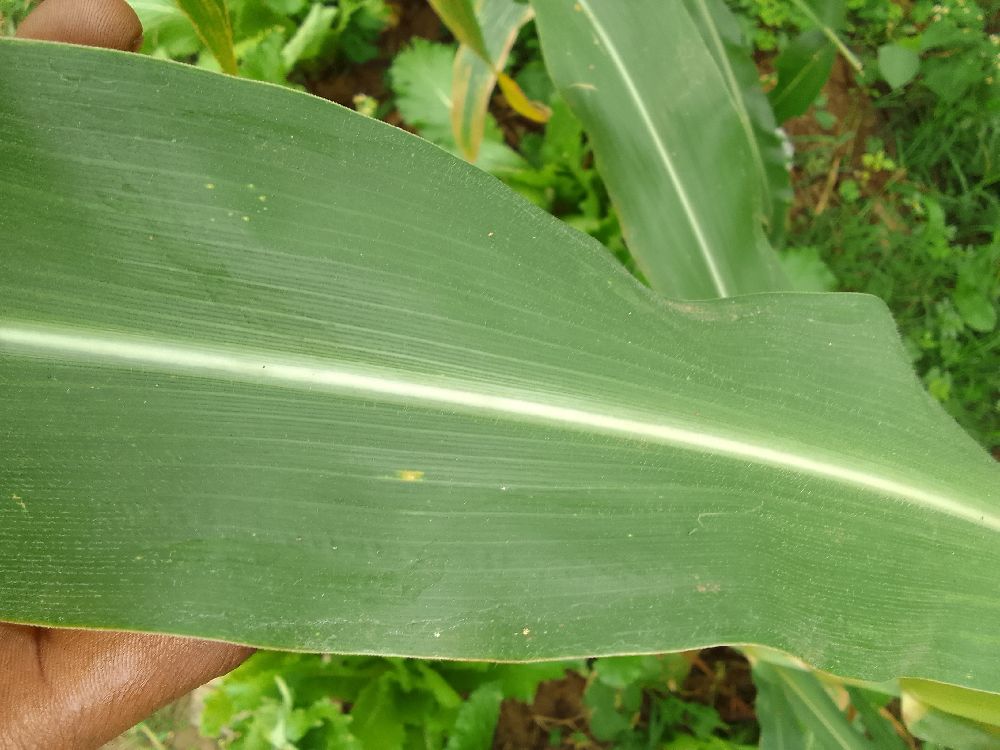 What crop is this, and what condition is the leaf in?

maize, healthy
